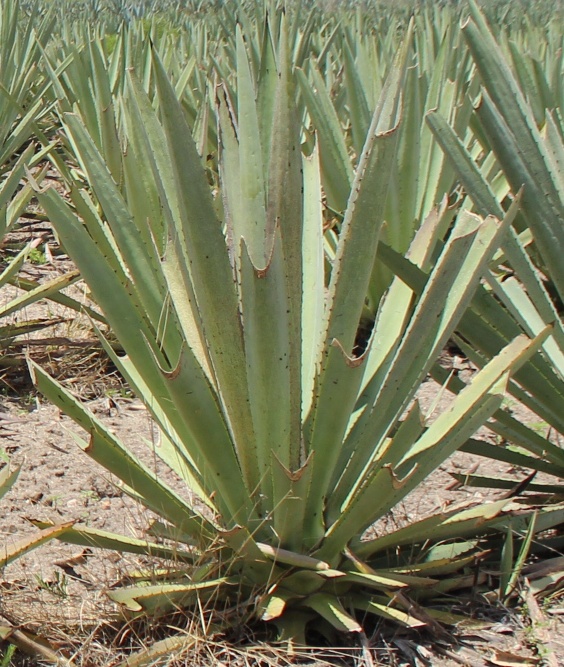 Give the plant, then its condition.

agave, yellow
